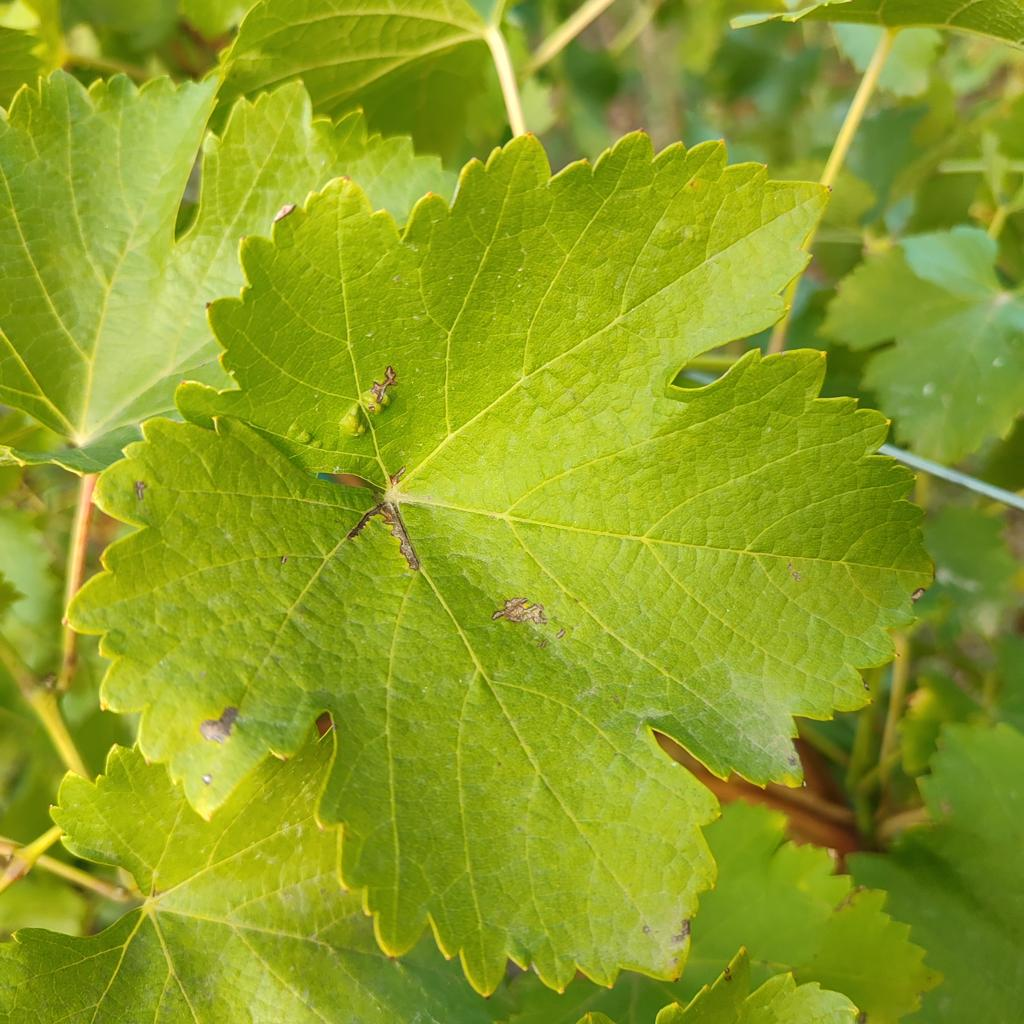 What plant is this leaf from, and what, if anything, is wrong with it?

grapevine, powdery mildew
